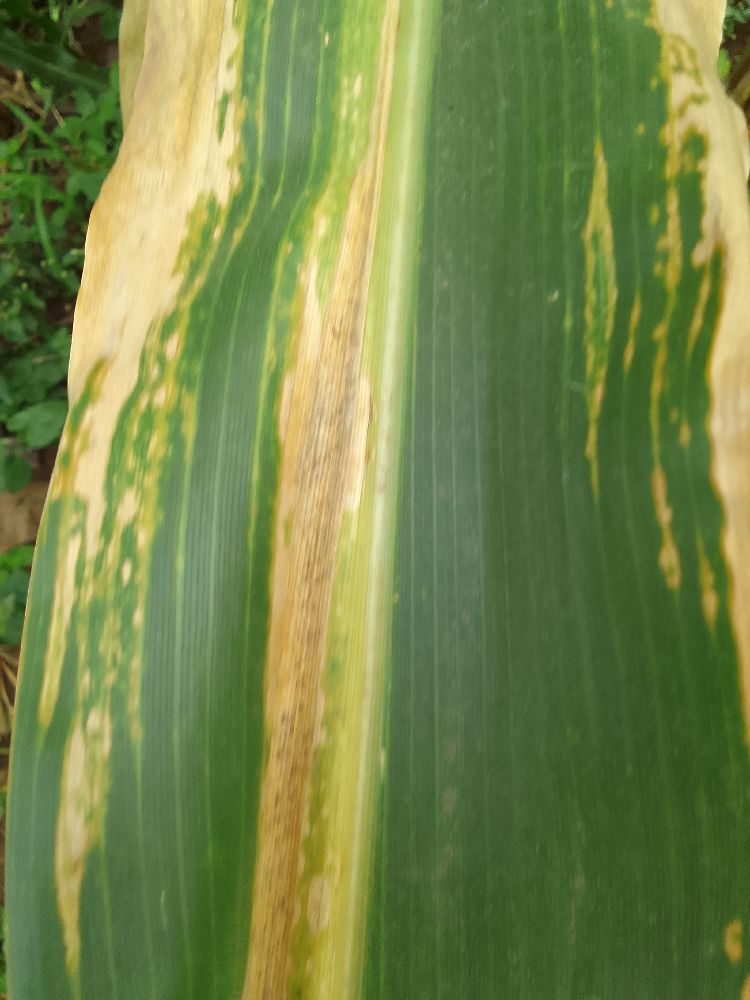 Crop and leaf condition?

maize, maize lethal necrosis
